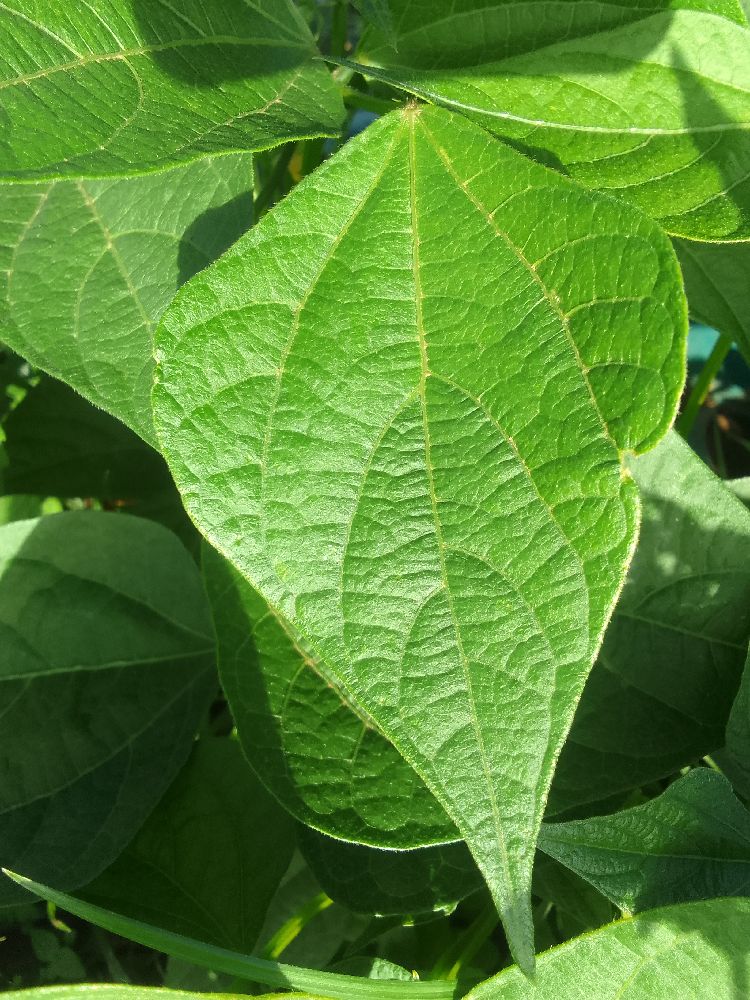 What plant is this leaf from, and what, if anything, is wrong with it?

common bean, healthy
